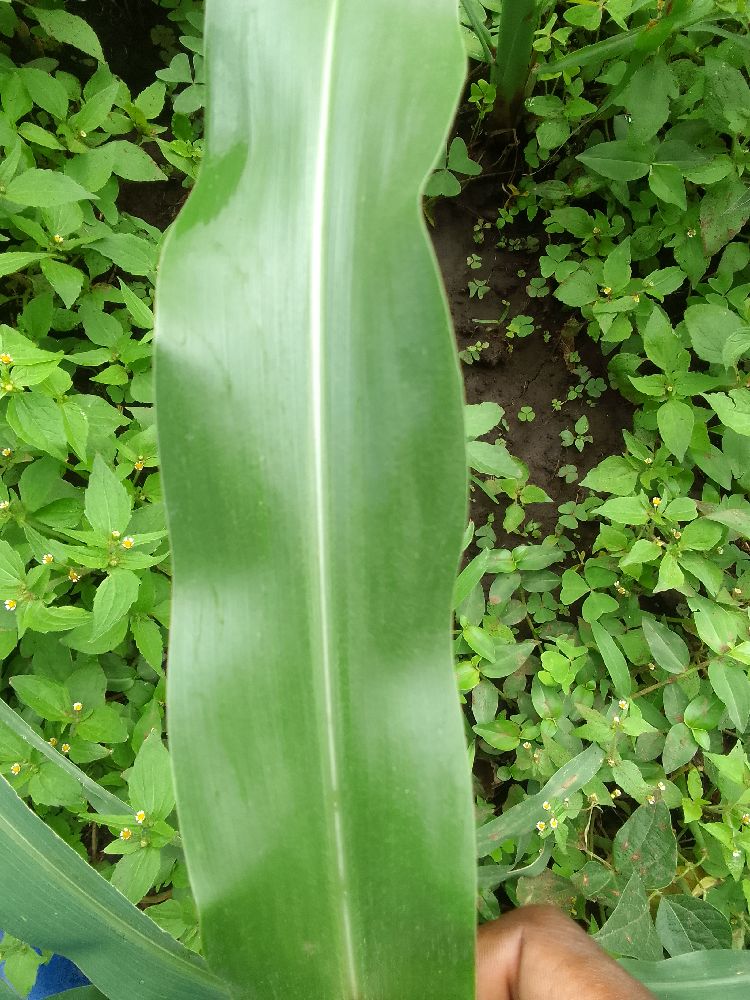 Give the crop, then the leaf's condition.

maize, healthy
